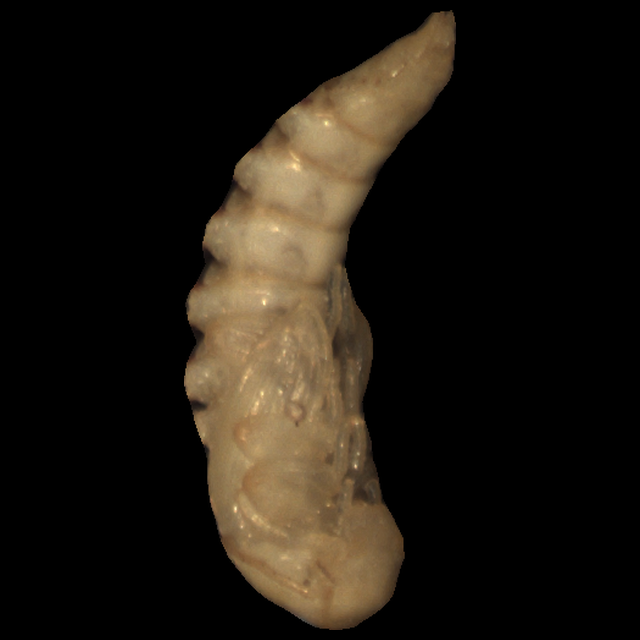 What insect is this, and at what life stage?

mealworm pupa
